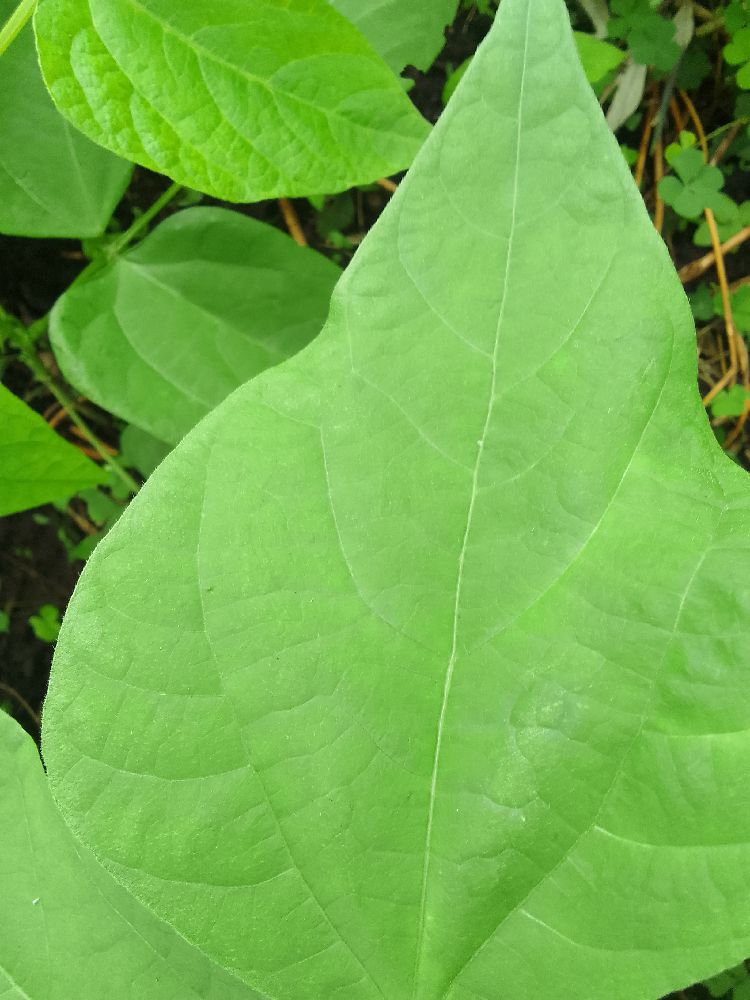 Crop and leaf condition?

common bean, healthy
